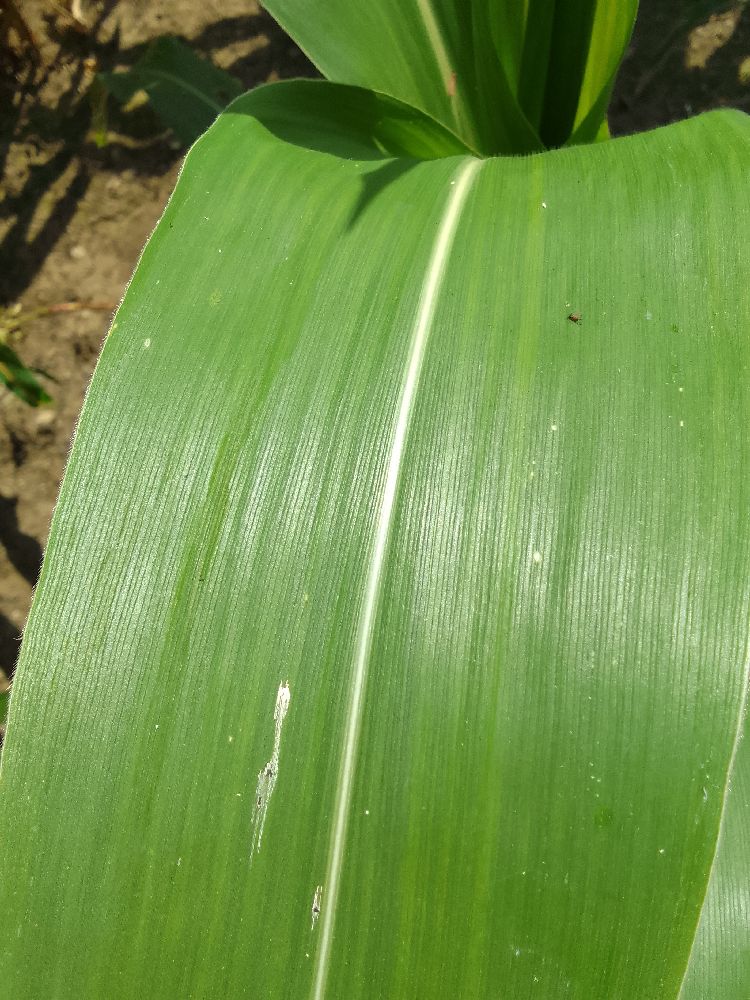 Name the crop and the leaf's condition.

maize, healthy
